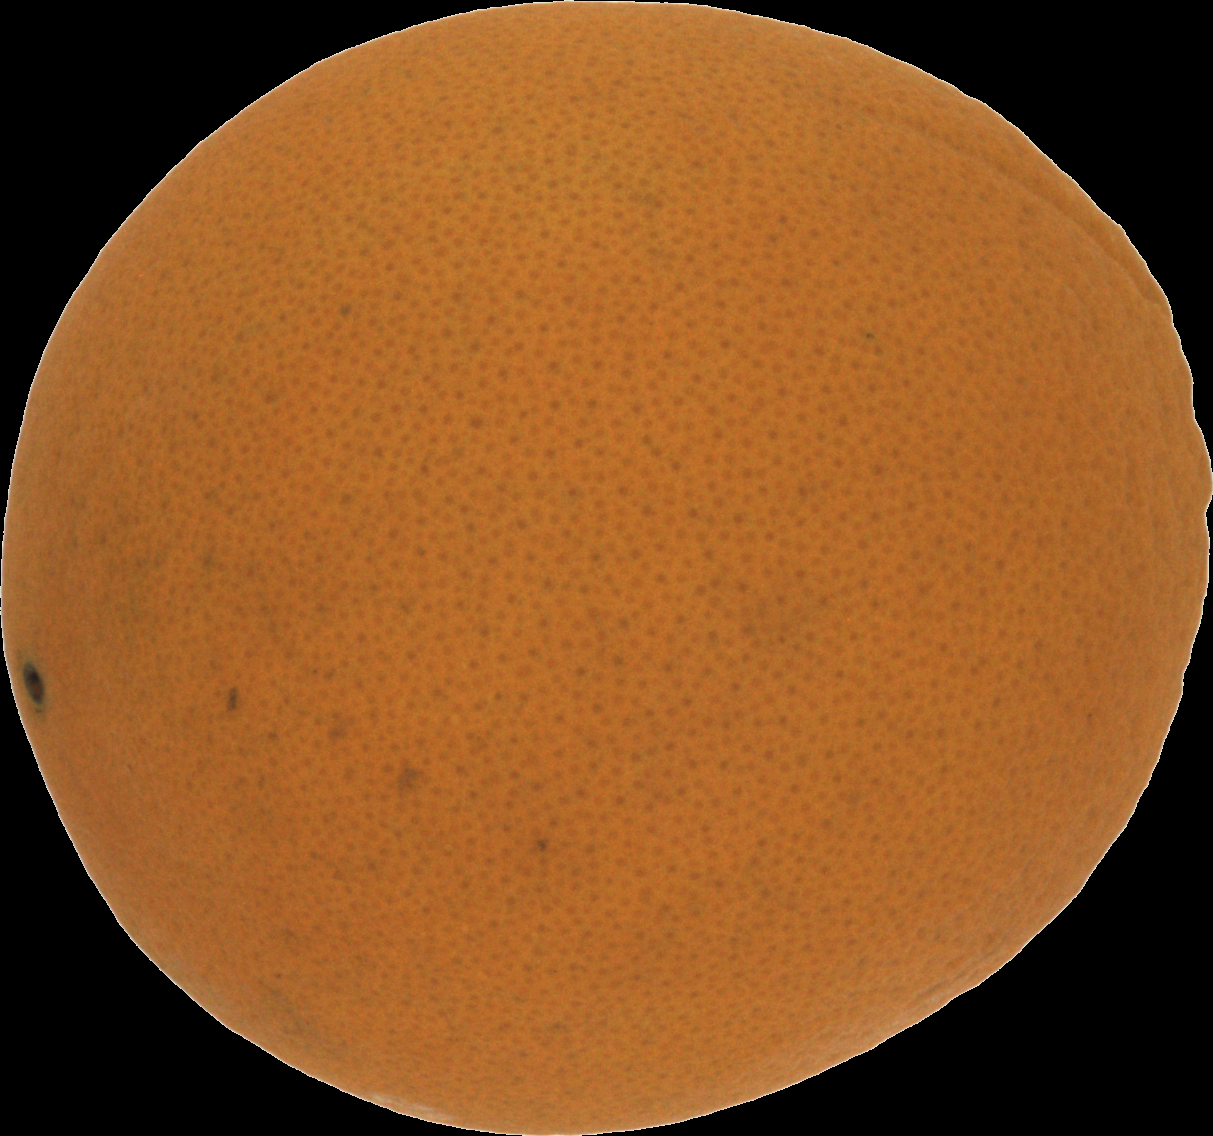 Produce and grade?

orange, good
